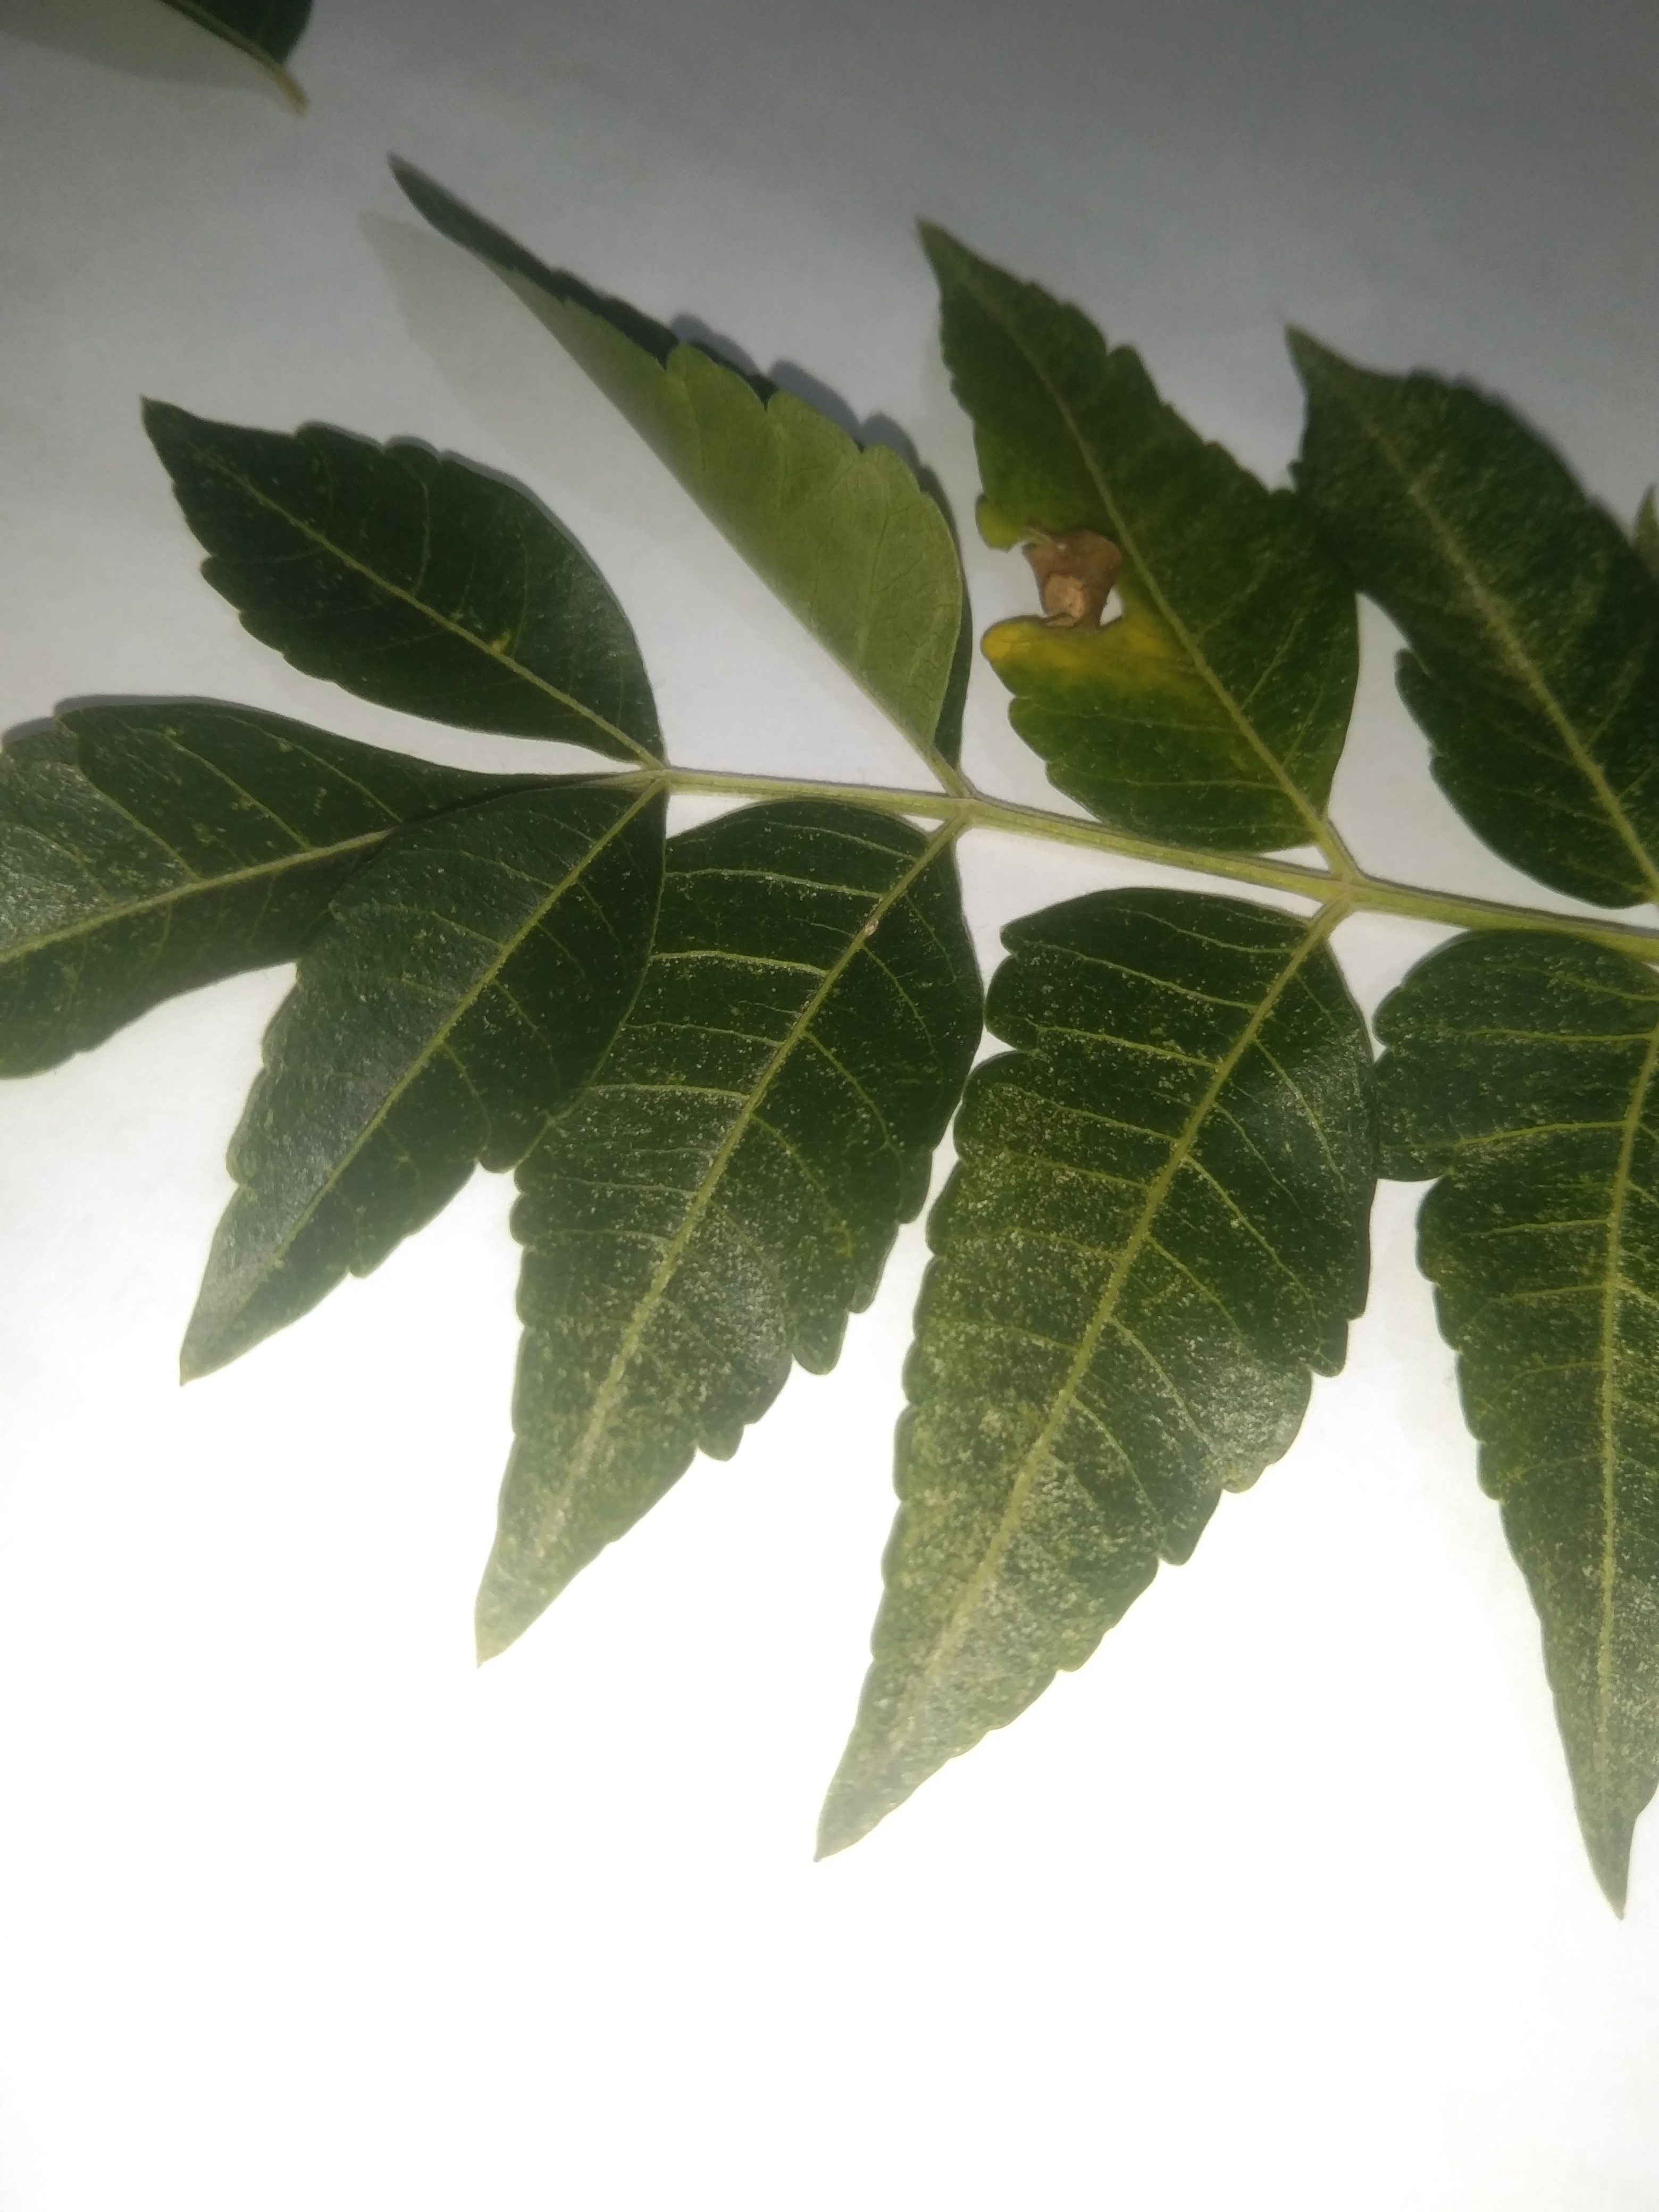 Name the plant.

neem
